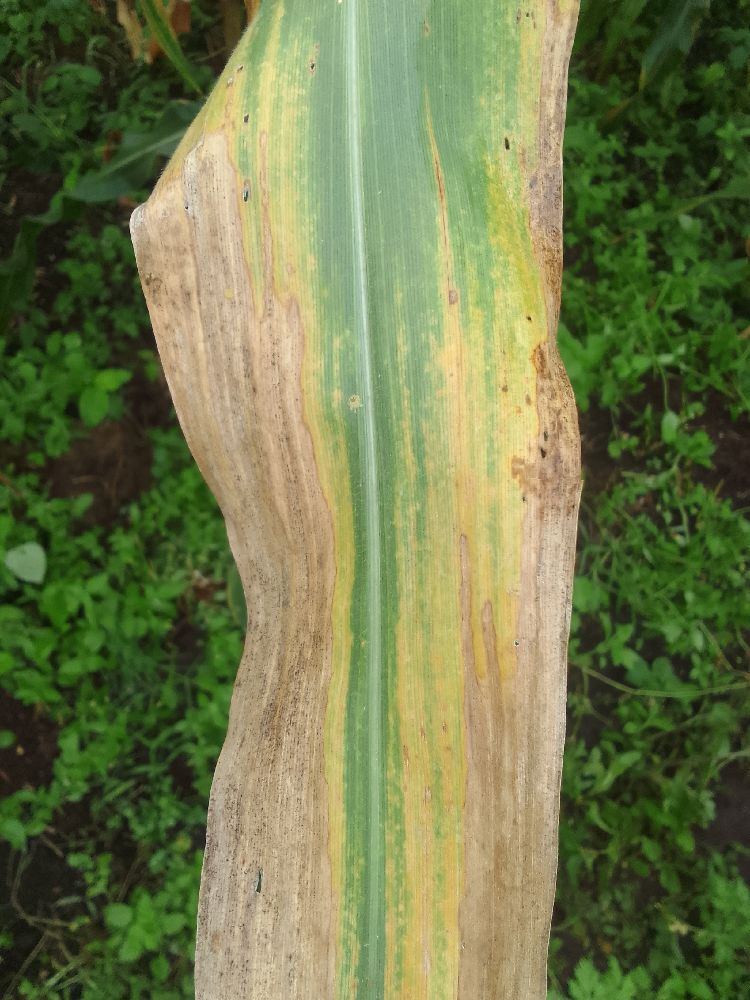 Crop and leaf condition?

maize, maize lethal necrosis
